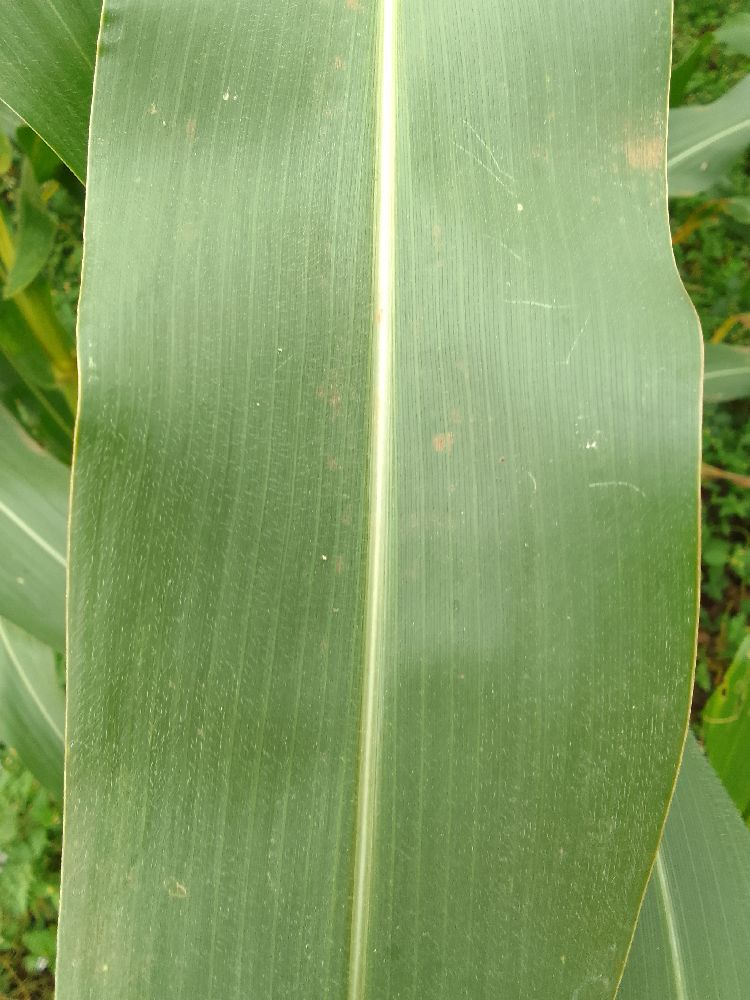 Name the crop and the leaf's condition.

maize, healthy
